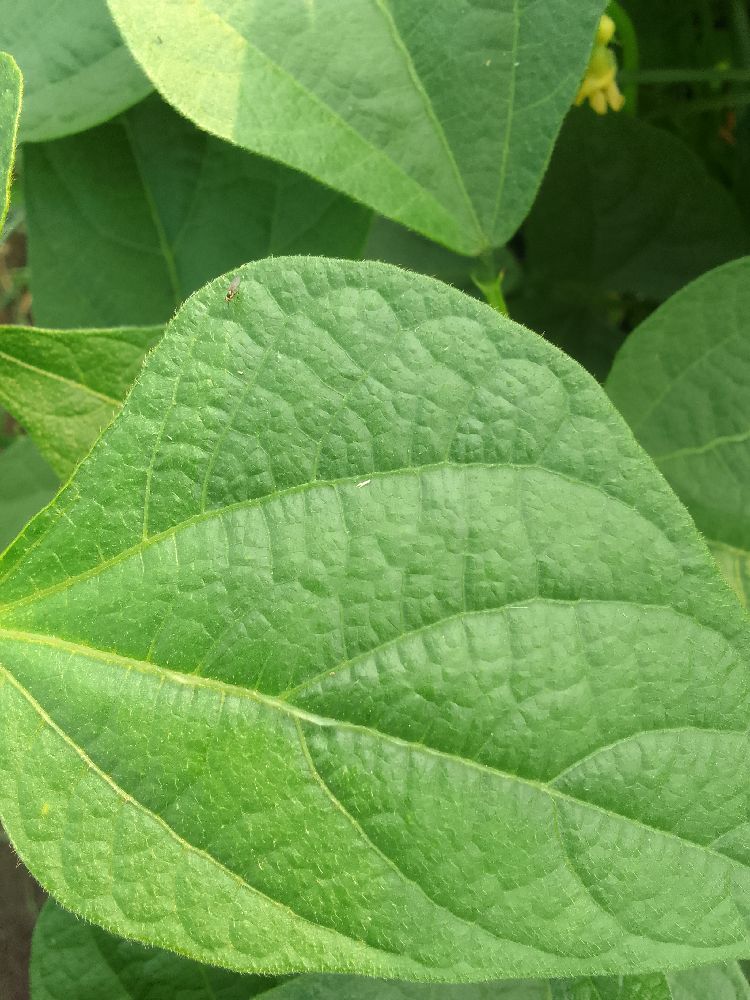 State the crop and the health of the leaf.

common bean, healthy
